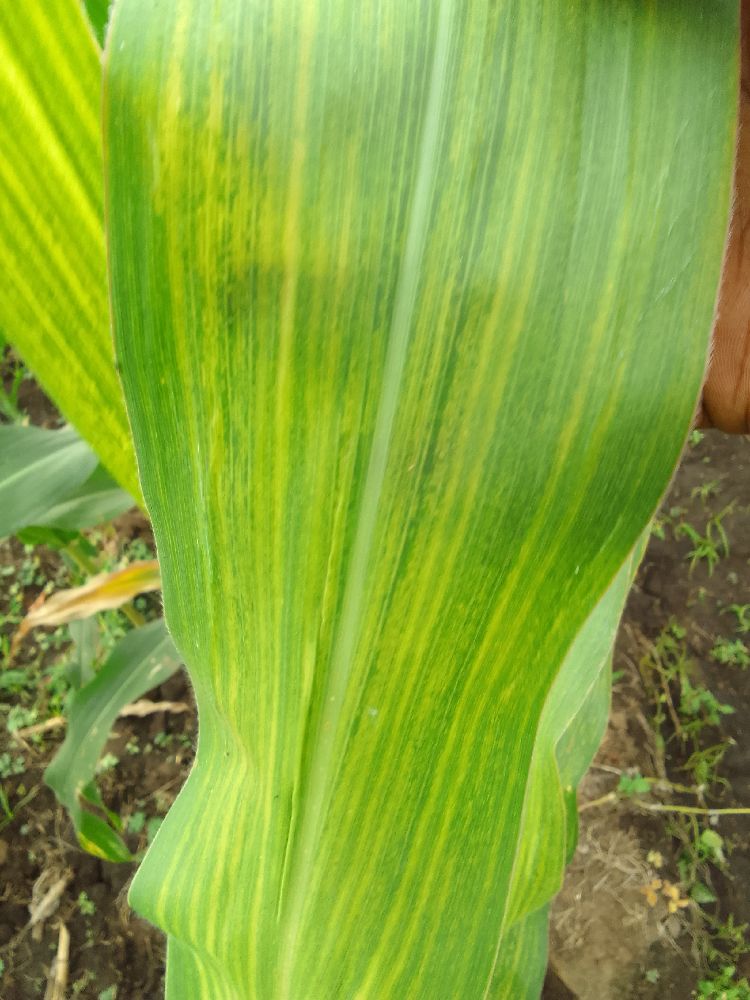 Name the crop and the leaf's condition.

maize, maize lethal necrosis
